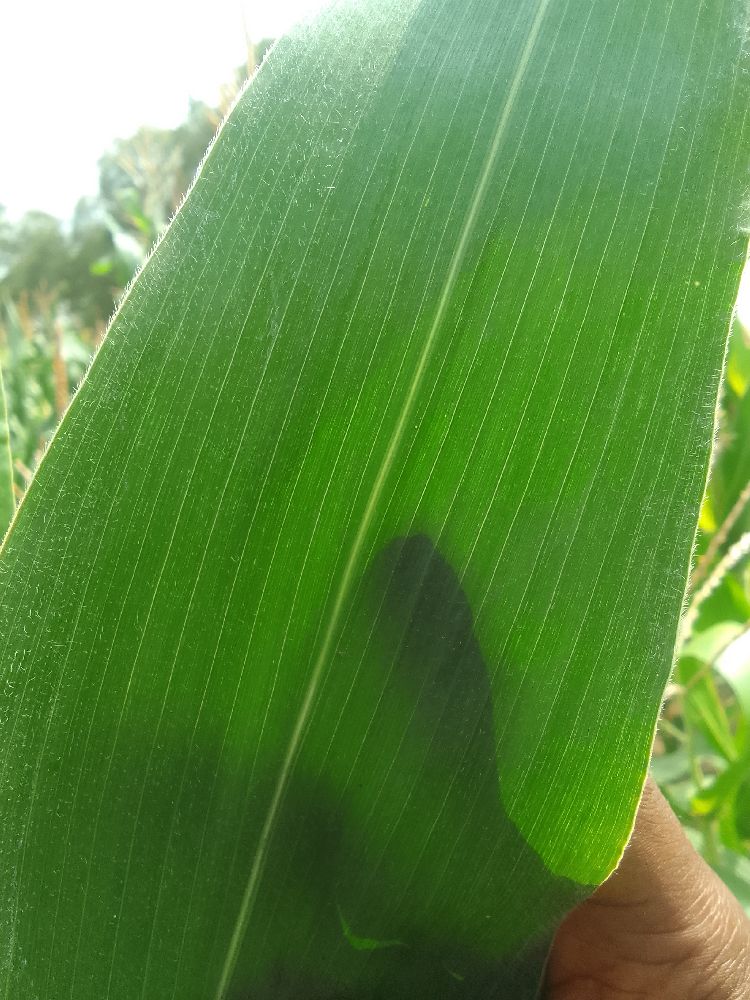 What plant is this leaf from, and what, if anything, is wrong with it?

maize, healthy
